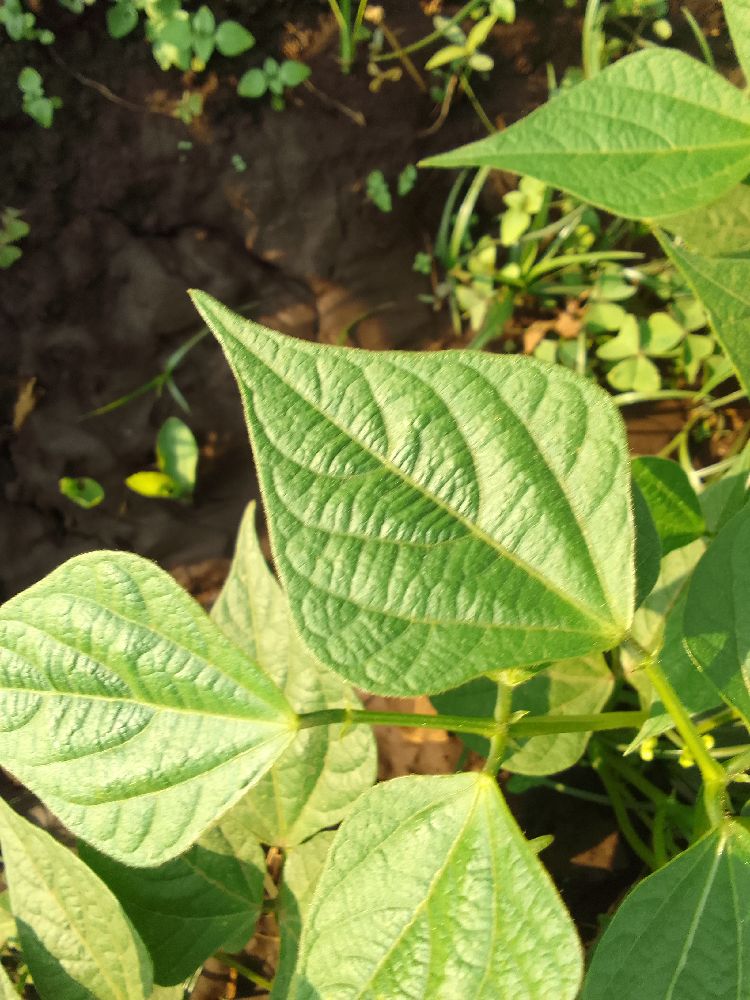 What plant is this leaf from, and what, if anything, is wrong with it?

common bean, healthy
